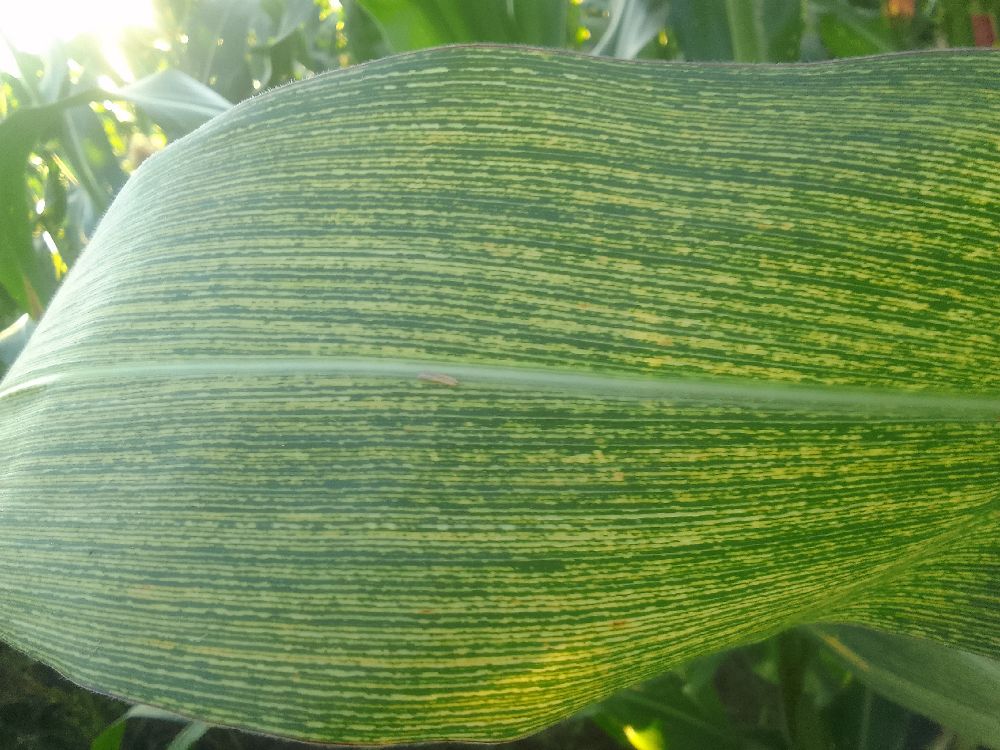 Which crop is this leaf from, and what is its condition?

maize, maize streak virus
